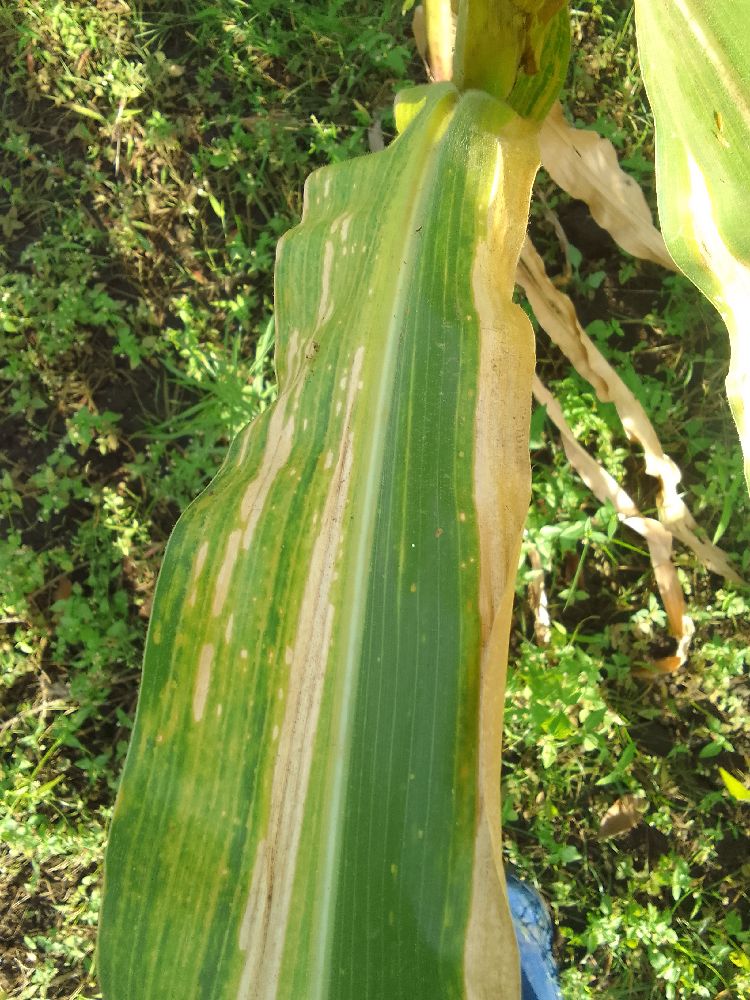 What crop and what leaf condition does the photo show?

maize, maize lethal necrosis
